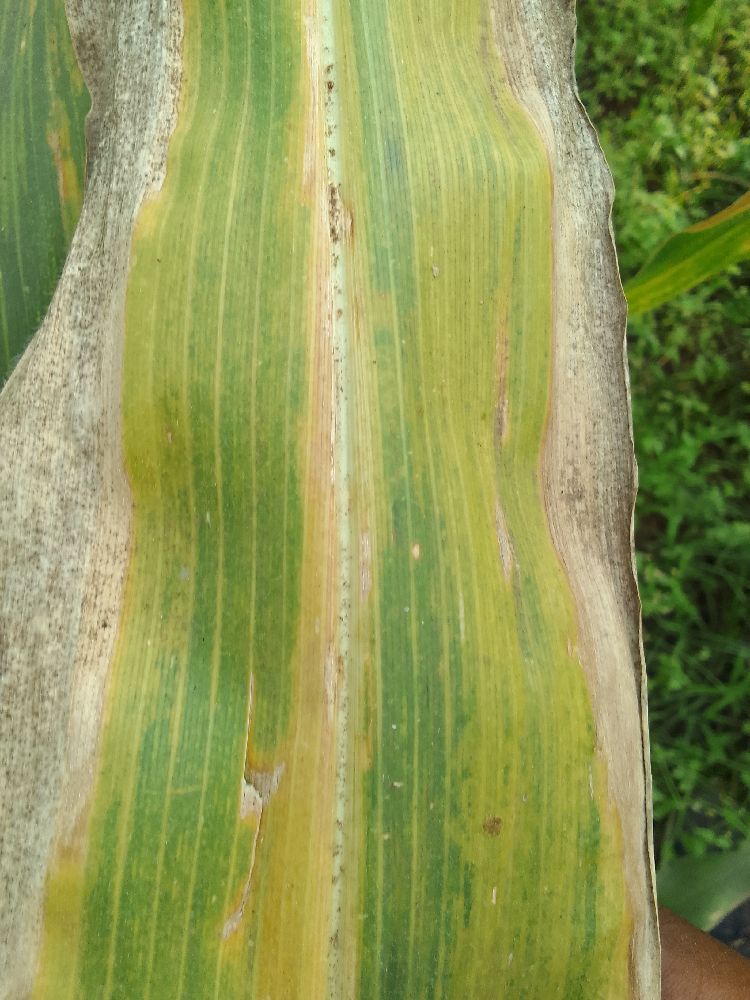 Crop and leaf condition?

maize, maize lethal necrosis
